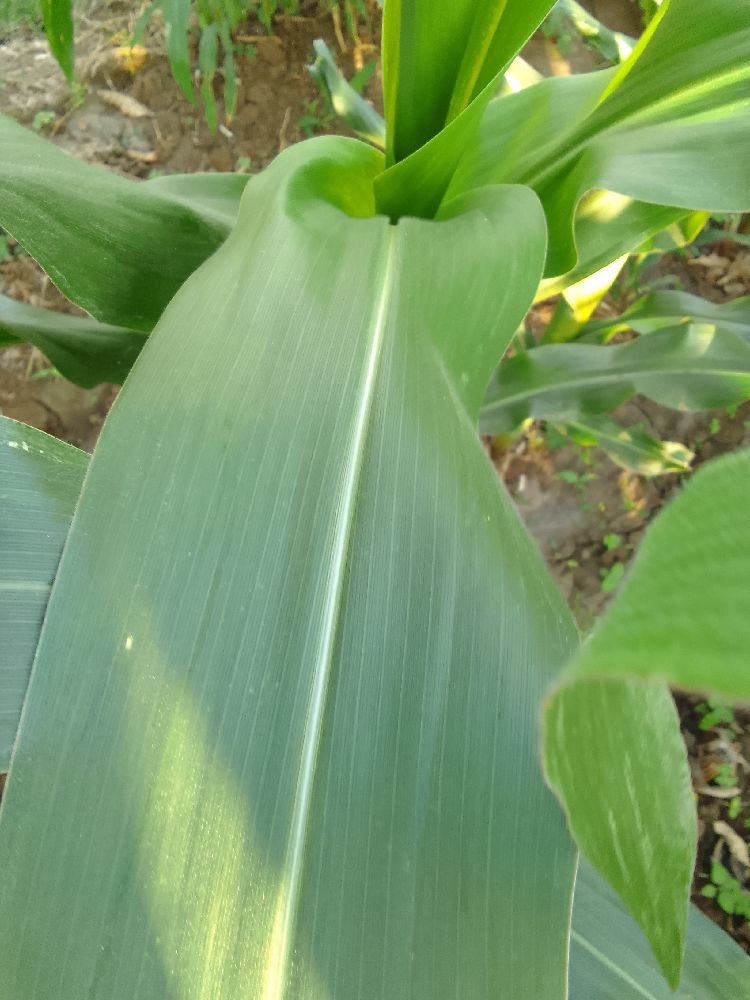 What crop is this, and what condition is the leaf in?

maize, healthy
